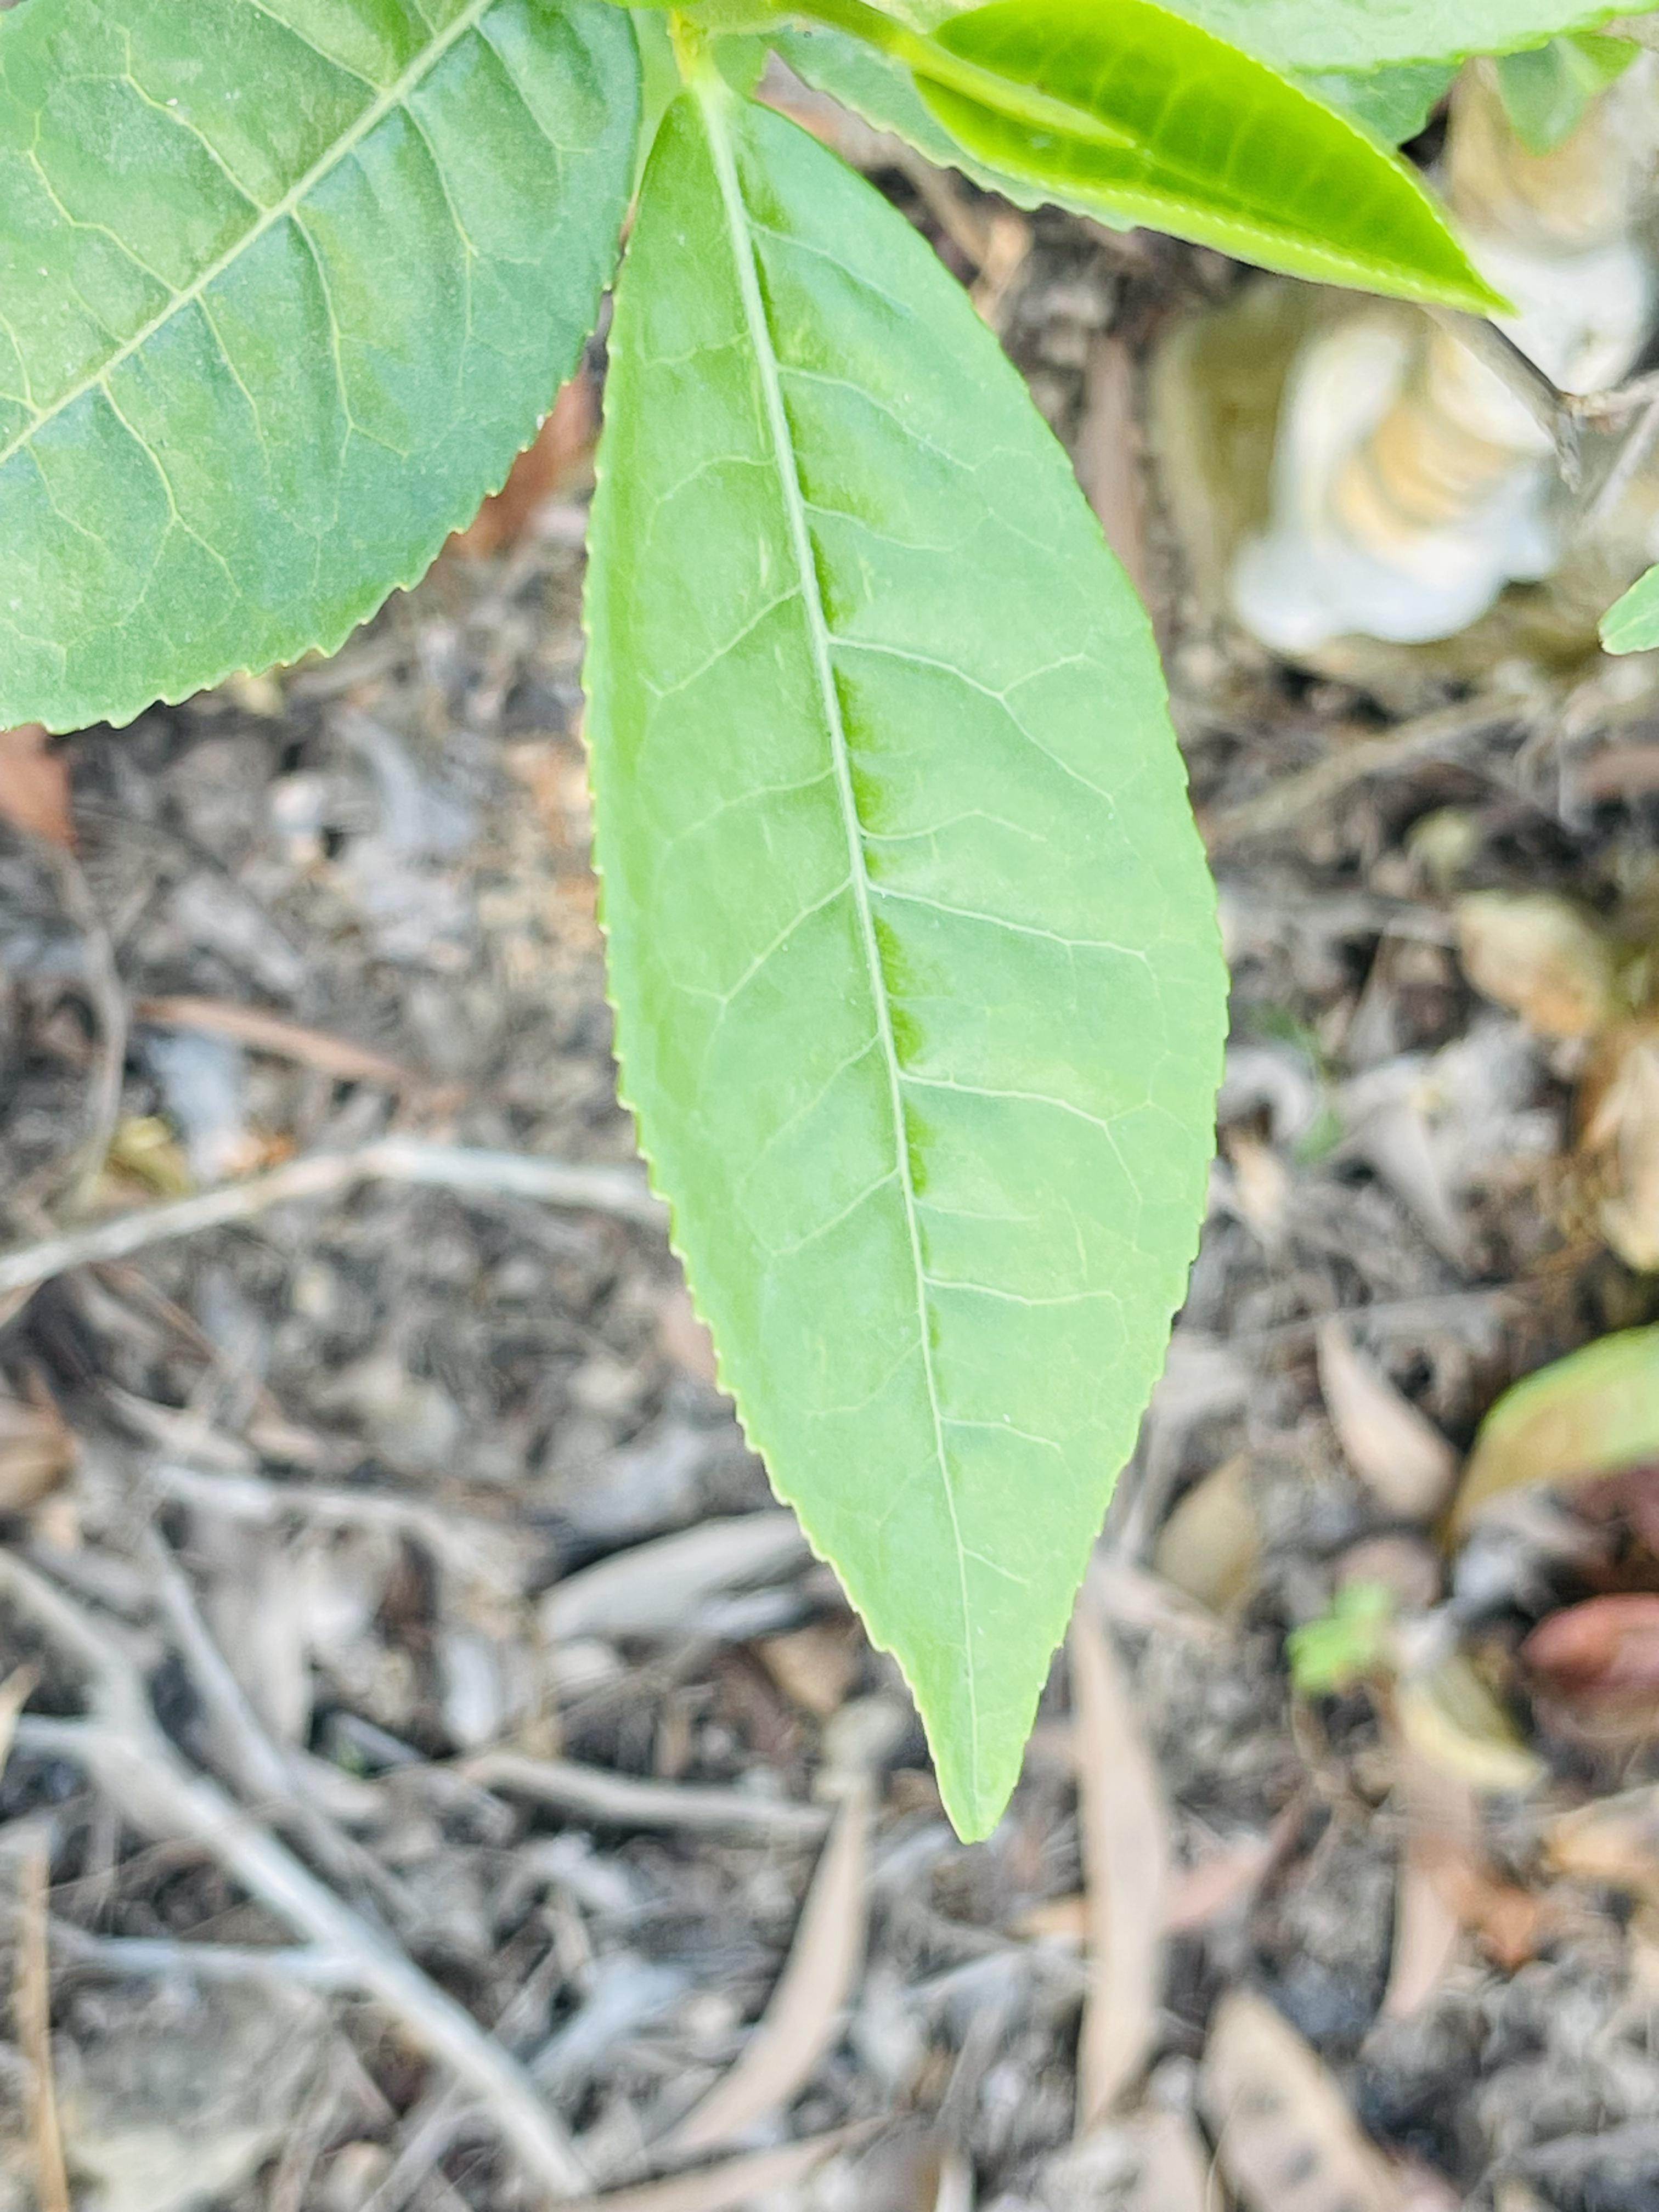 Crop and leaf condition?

tea, healthy leaf
